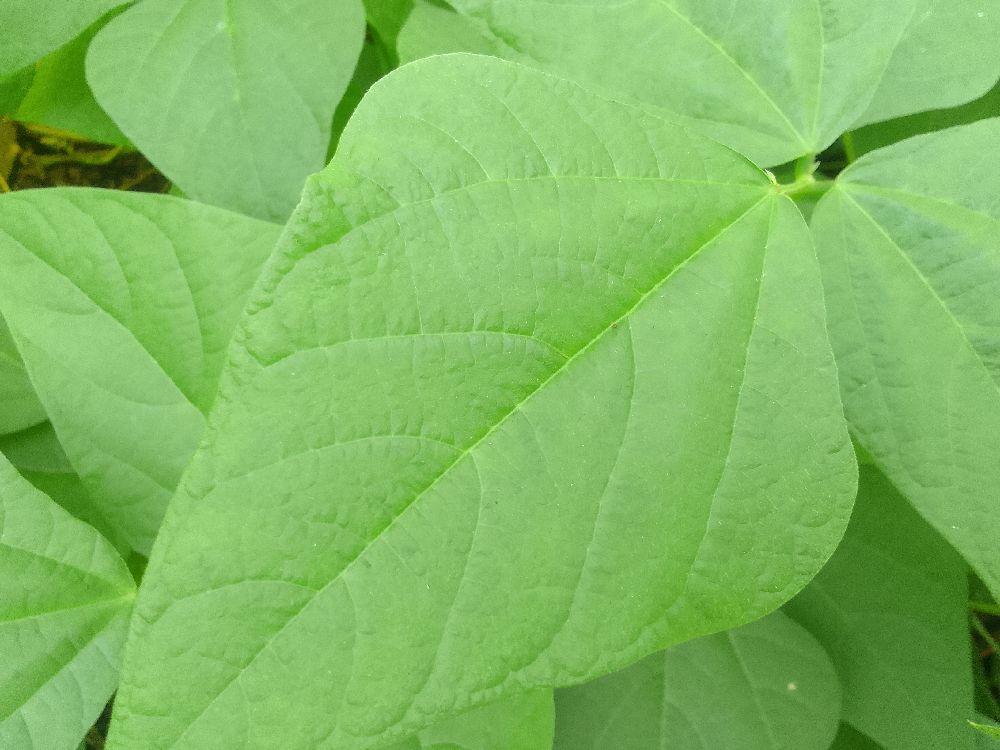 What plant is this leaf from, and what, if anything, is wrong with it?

common bean, healthy
